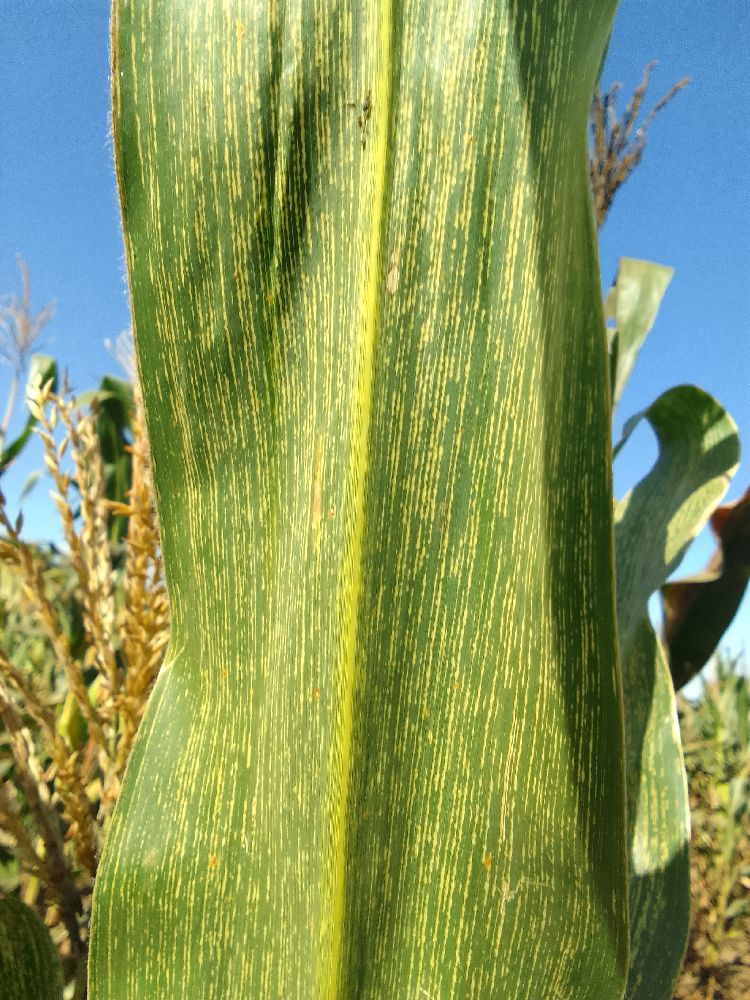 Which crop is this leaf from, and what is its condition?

maize, maize streak virus
